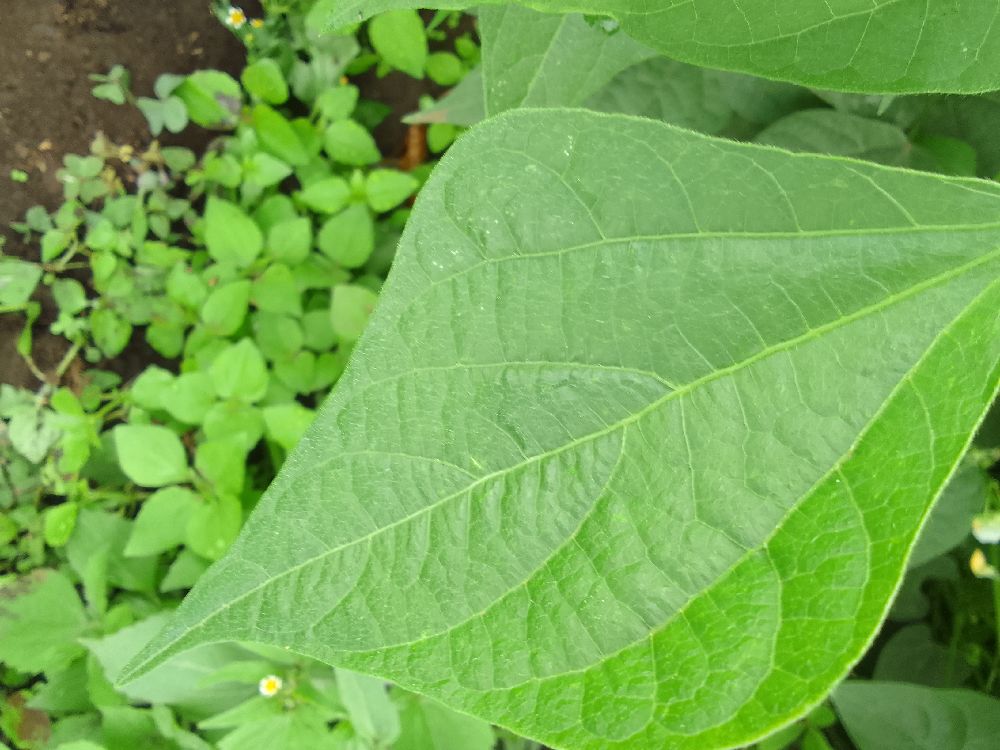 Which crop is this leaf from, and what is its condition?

common bean, healthy
